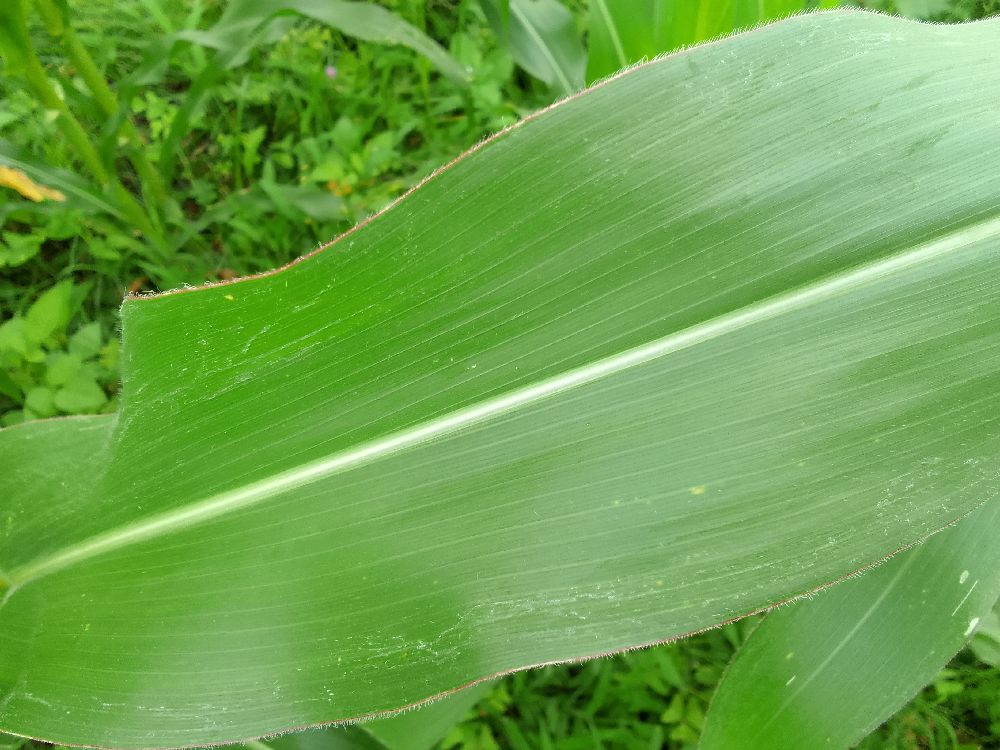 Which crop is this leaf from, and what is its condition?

maize, healthy
